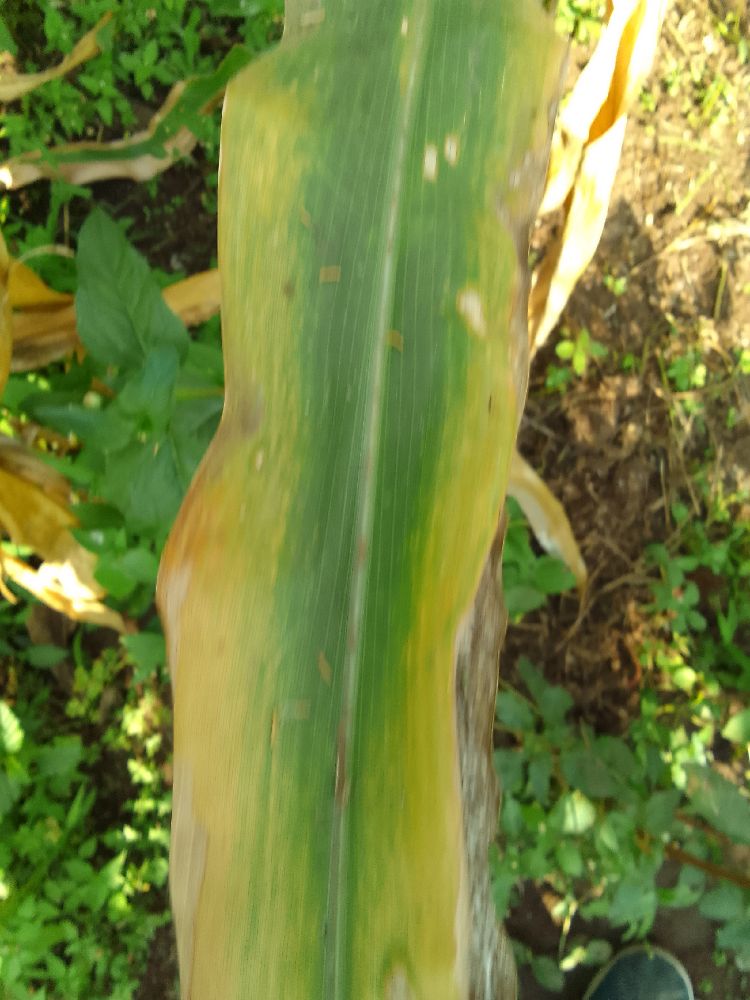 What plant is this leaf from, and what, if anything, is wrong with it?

maize, maize lethal necrosis
